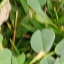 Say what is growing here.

unstructured weed
